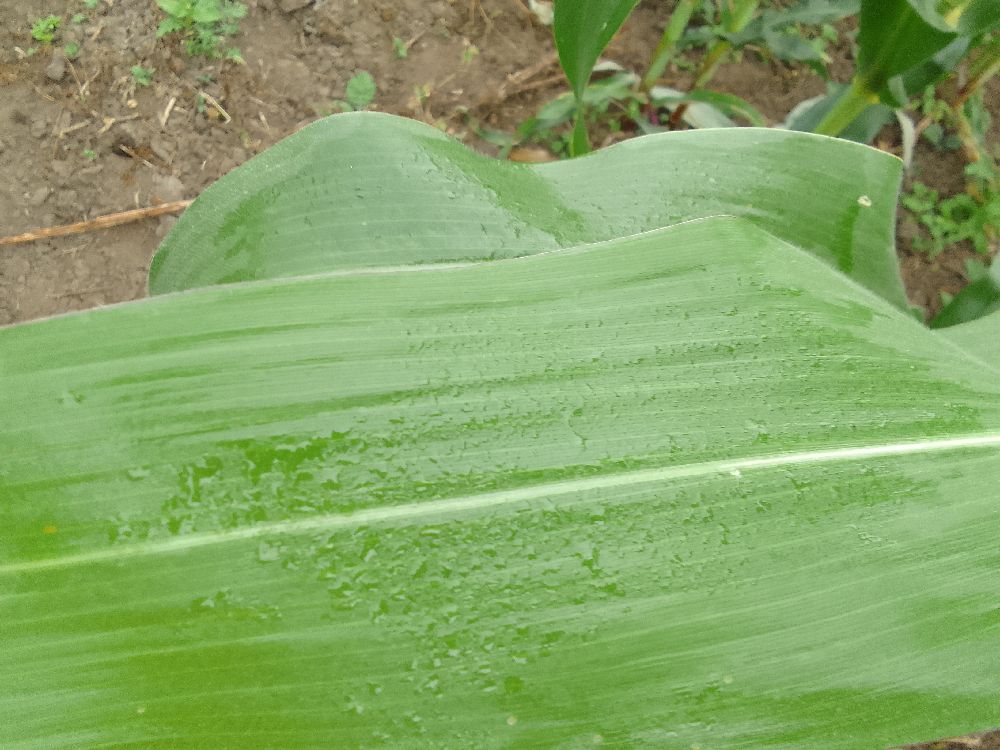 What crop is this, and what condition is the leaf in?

maize, healthy
